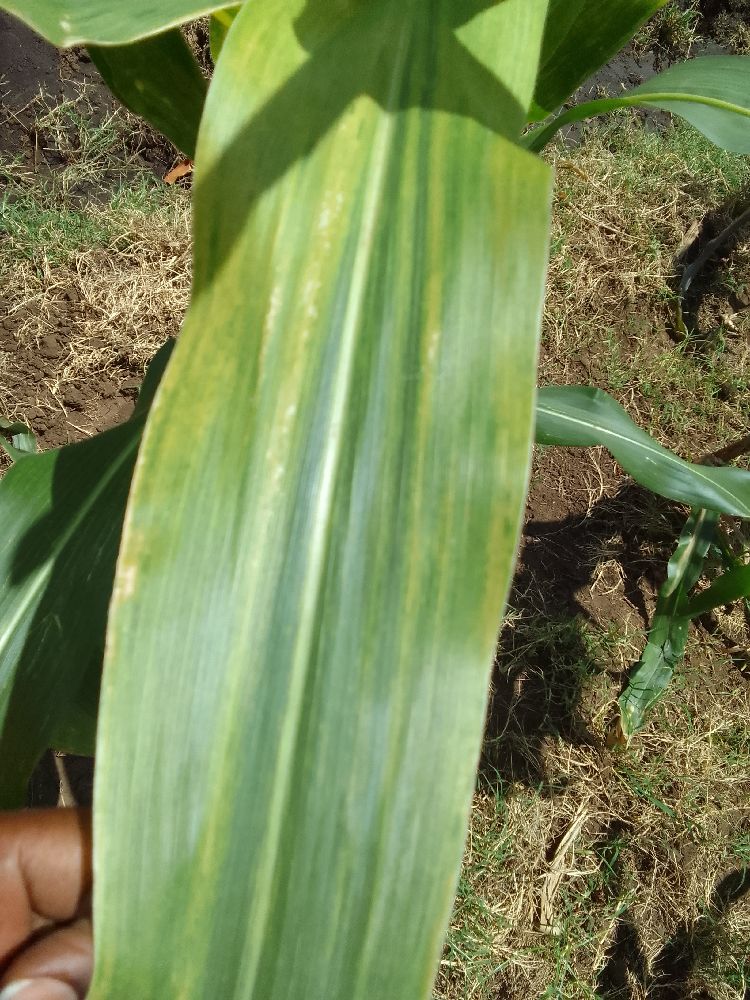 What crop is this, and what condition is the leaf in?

maize, maize lethal necrosis
